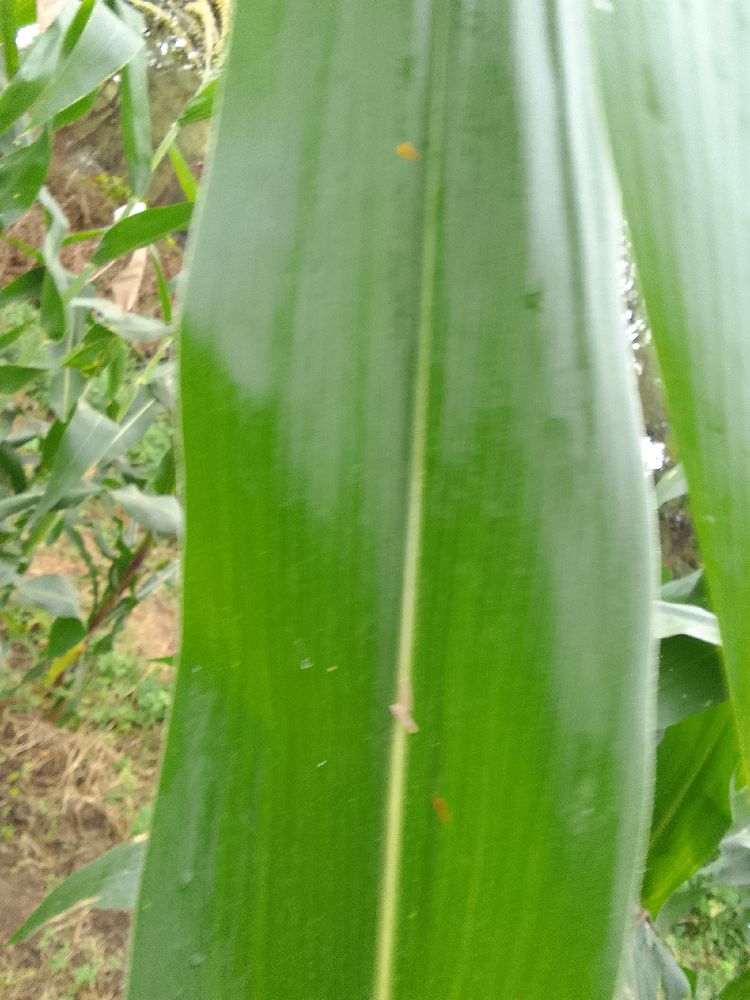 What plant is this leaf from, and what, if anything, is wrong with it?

maize, healthy
